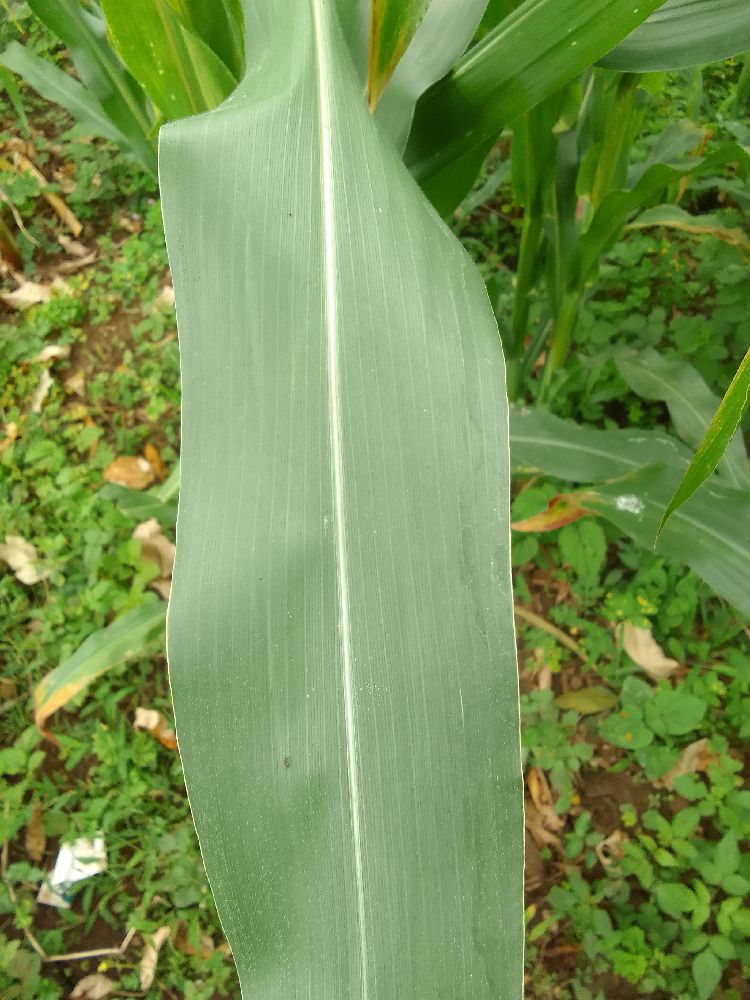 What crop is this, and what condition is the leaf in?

maize, healthy
